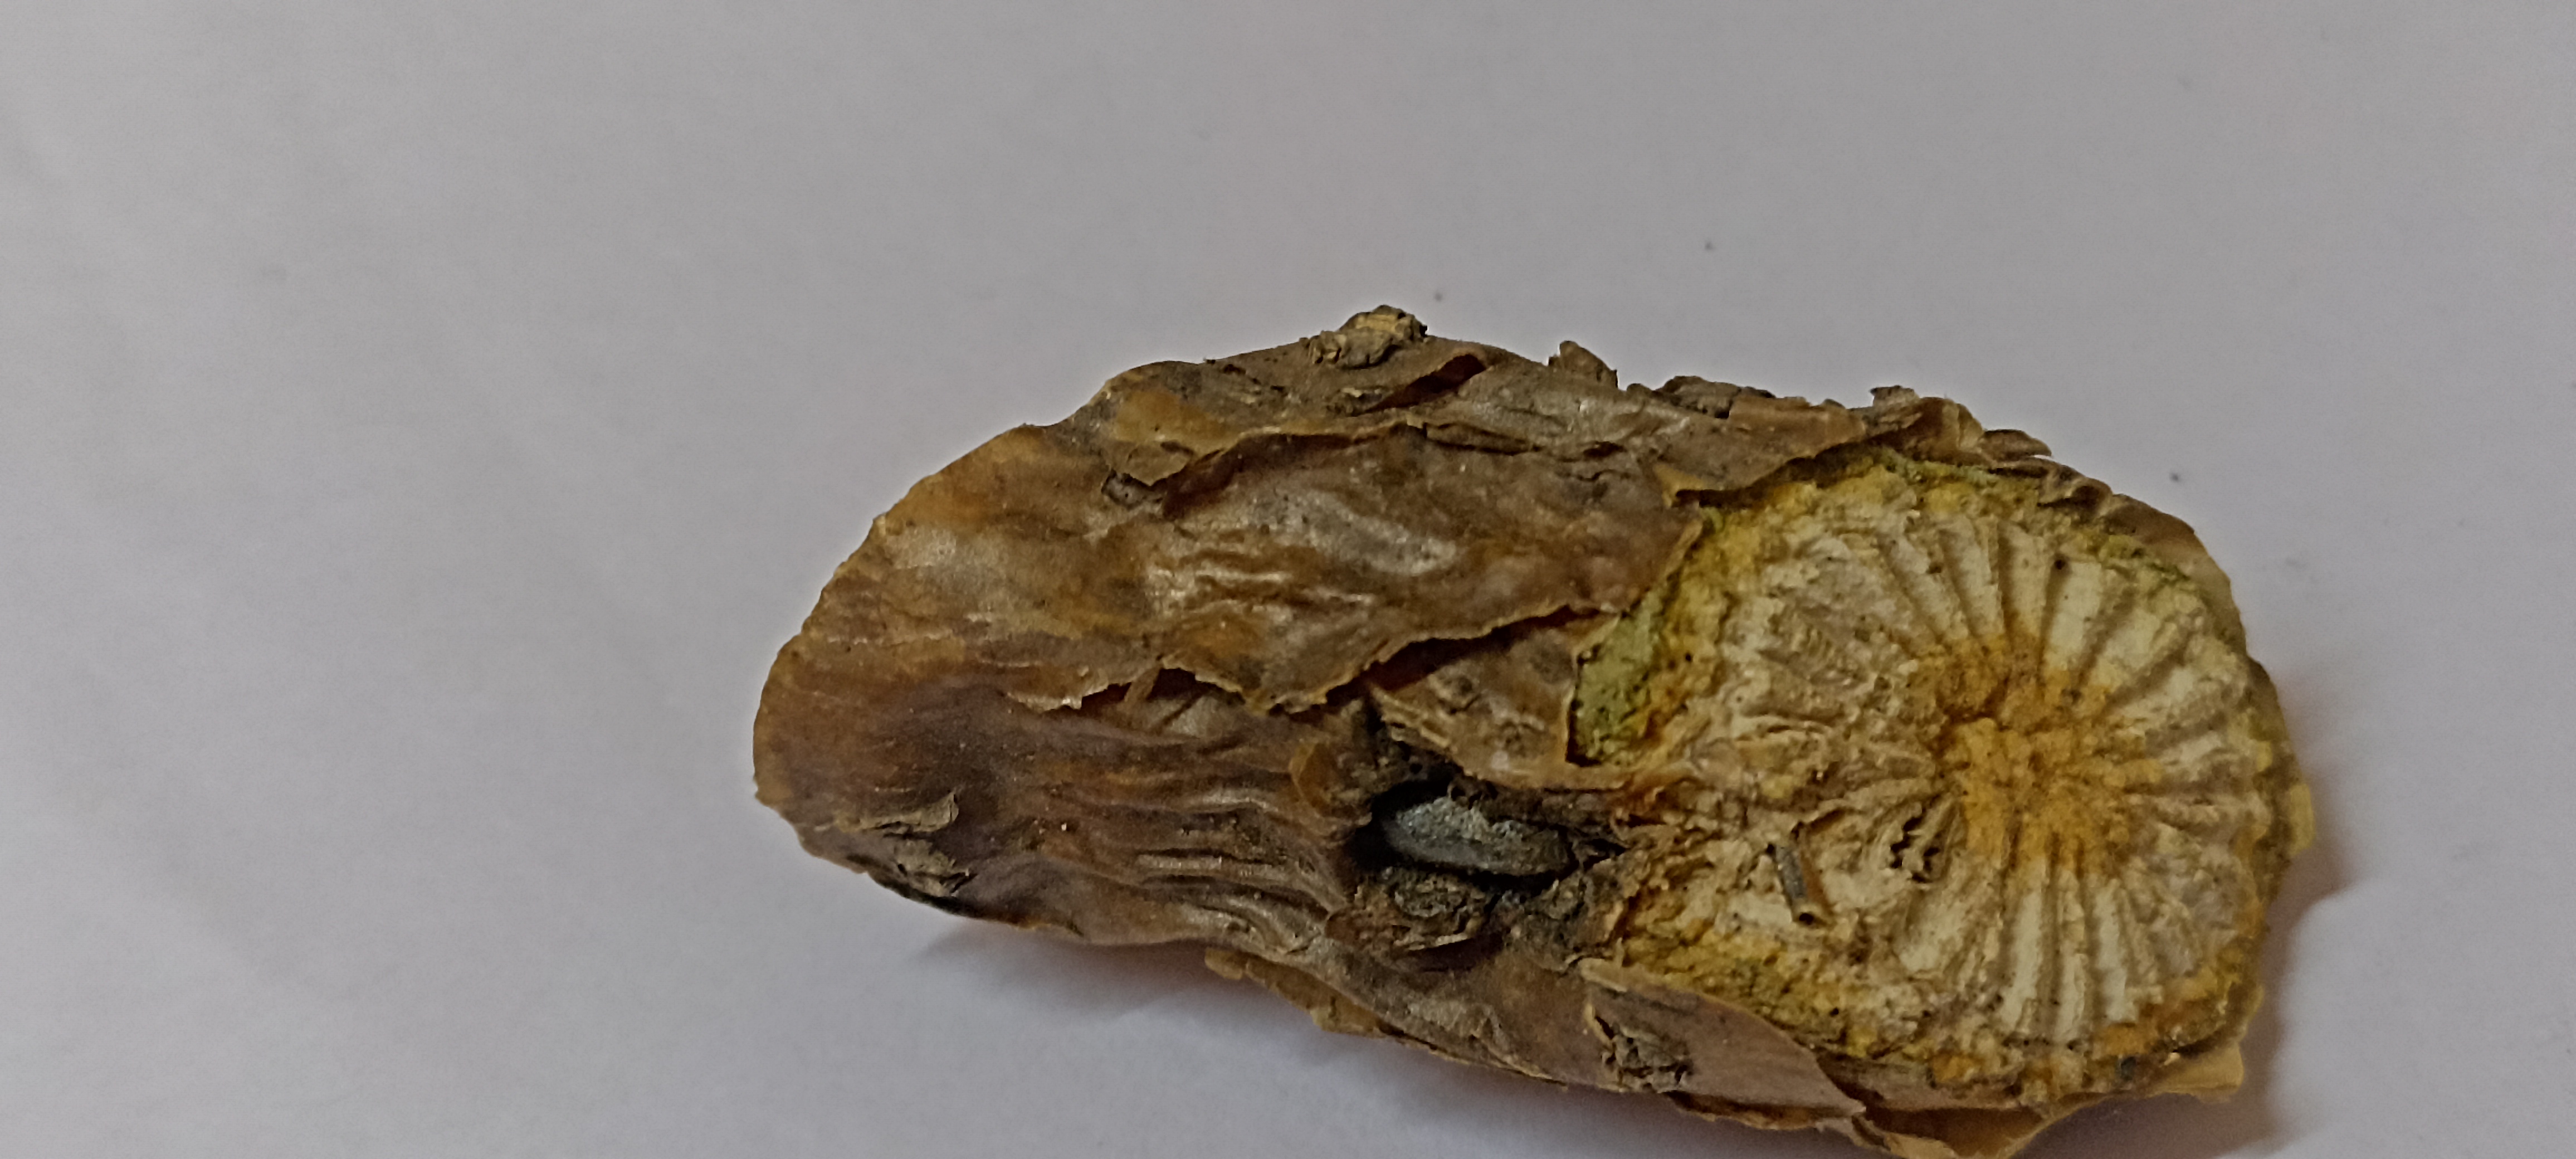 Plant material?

gulvel
